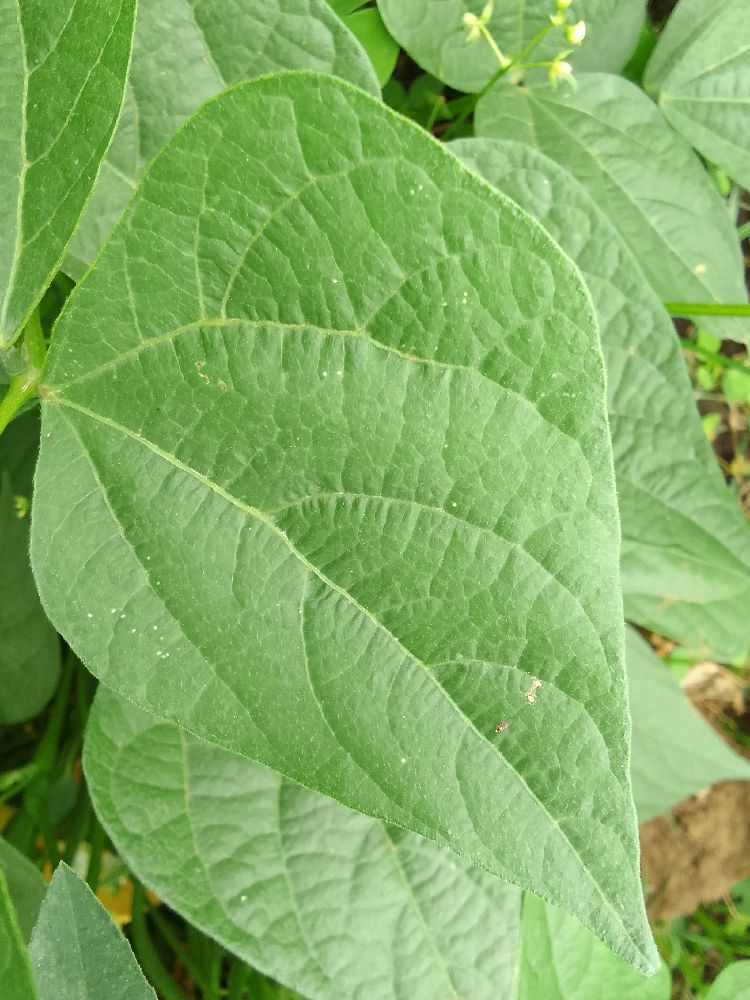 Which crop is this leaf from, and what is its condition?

common bean, healthy
